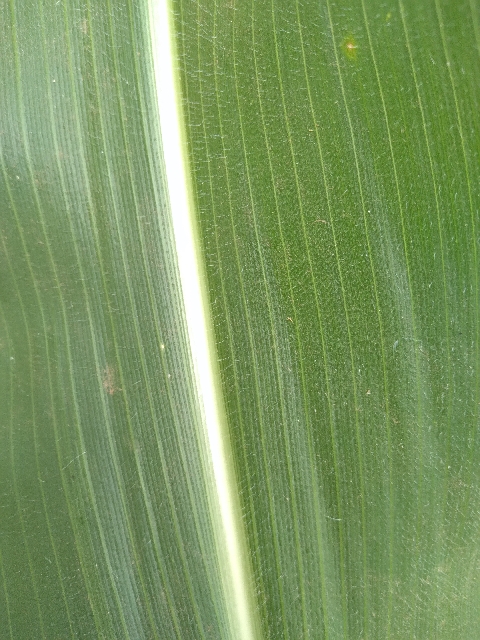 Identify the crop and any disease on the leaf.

maize, healthy
